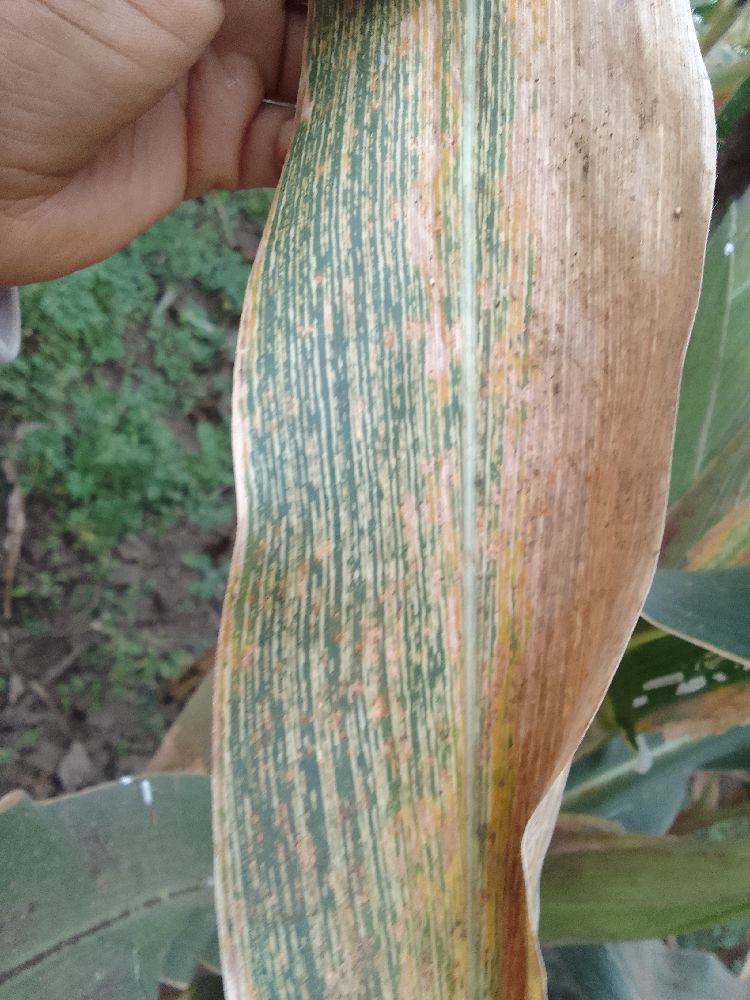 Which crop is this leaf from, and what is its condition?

maize, maize streak virus
